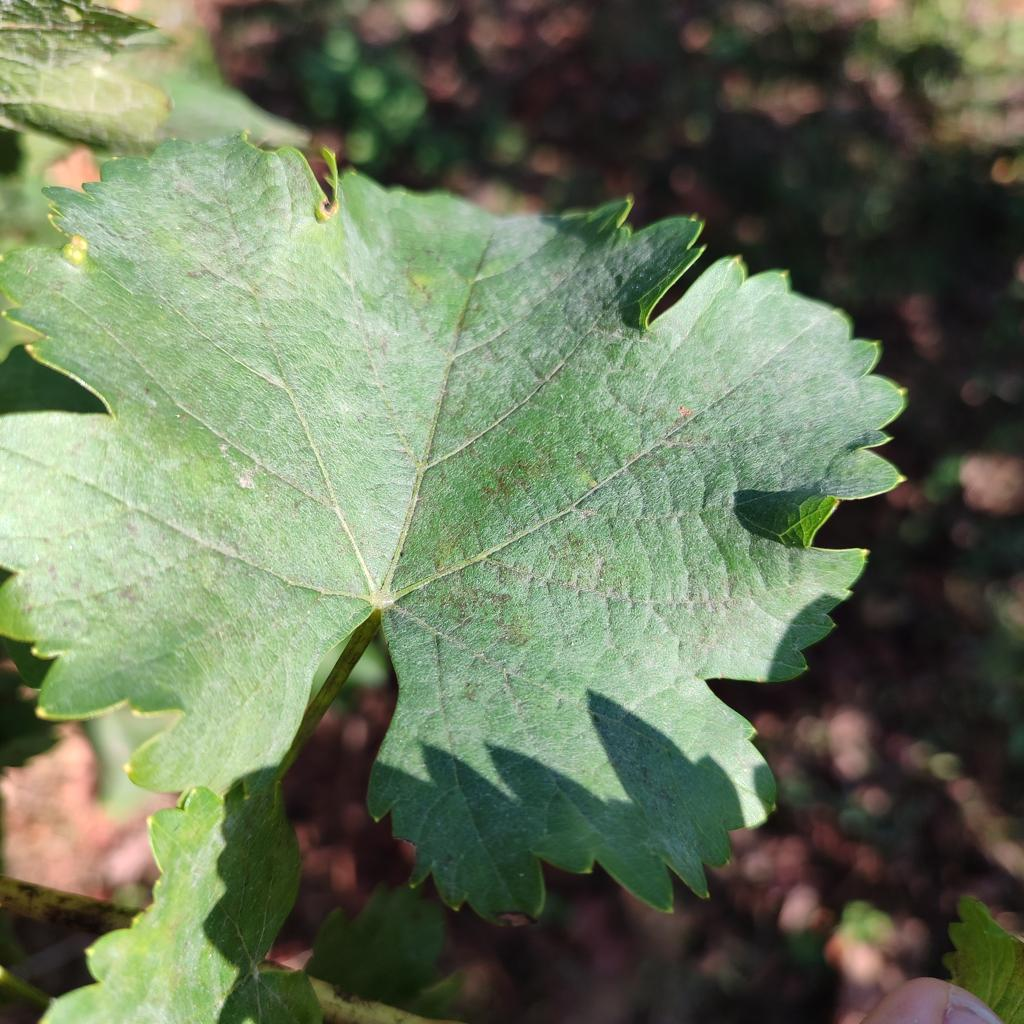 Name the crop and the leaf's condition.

grapevine, powdery mildew
